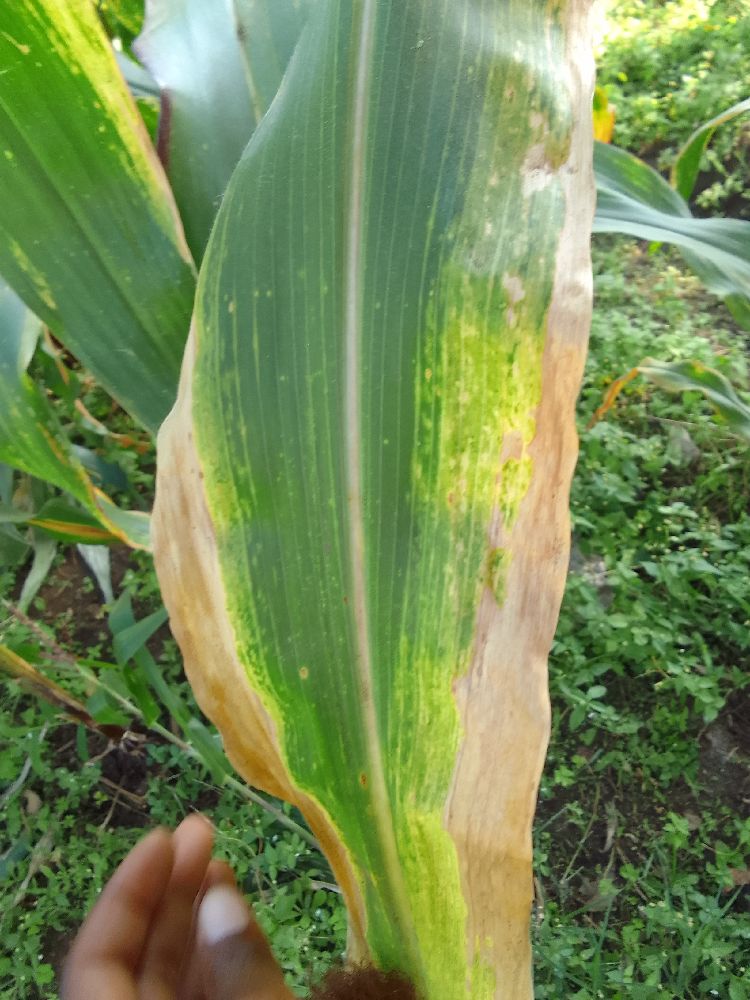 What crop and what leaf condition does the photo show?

maize, maize lethal necrosis
